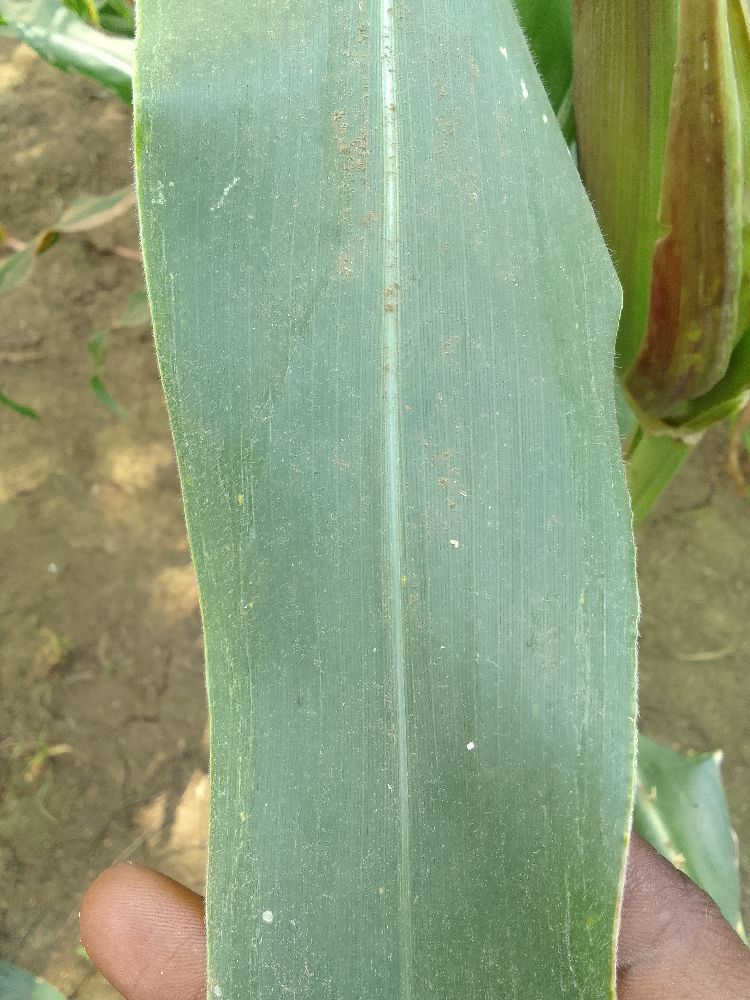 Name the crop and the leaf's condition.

maize, healthy
